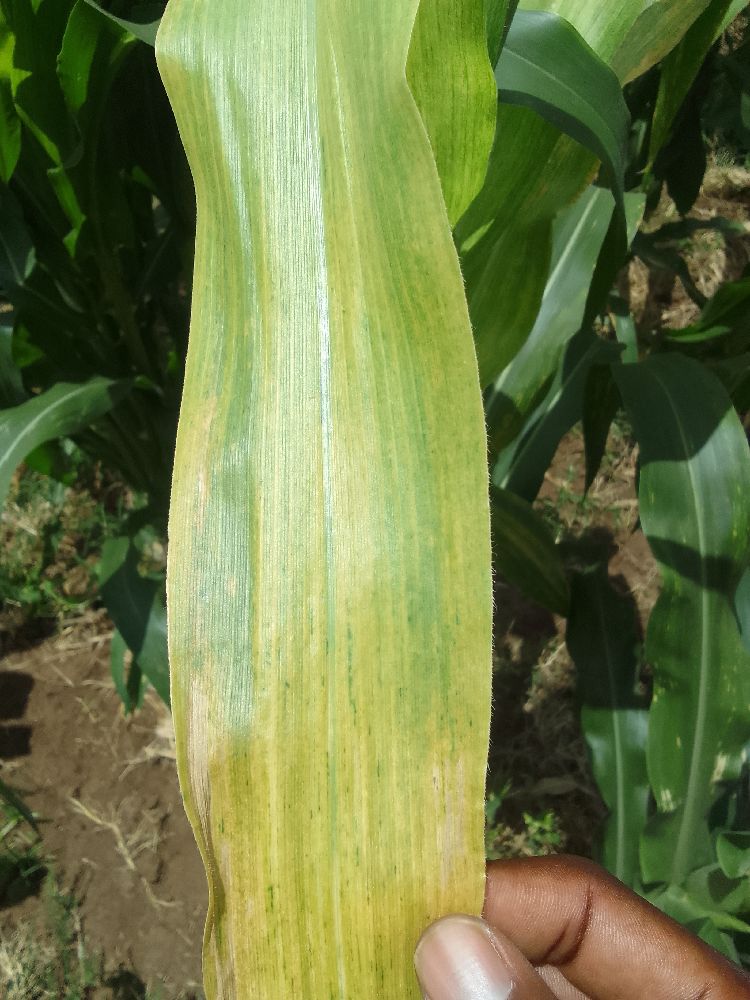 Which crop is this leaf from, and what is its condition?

maize, maize lethal necrosis
